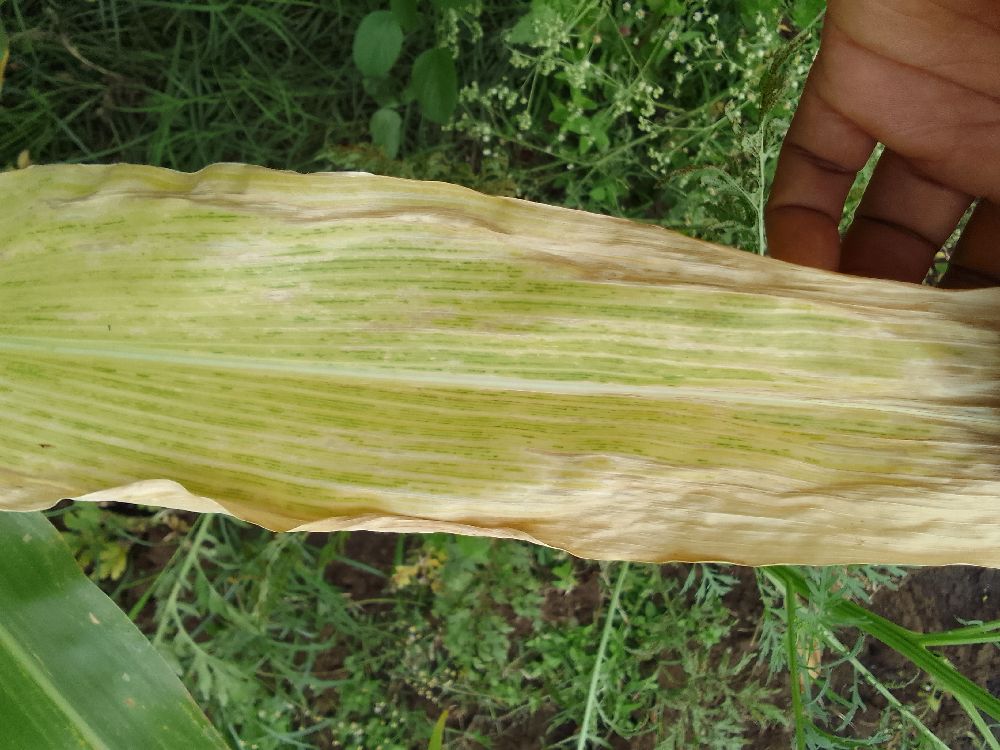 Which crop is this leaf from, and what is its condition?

maize, maize lethal necrosis
